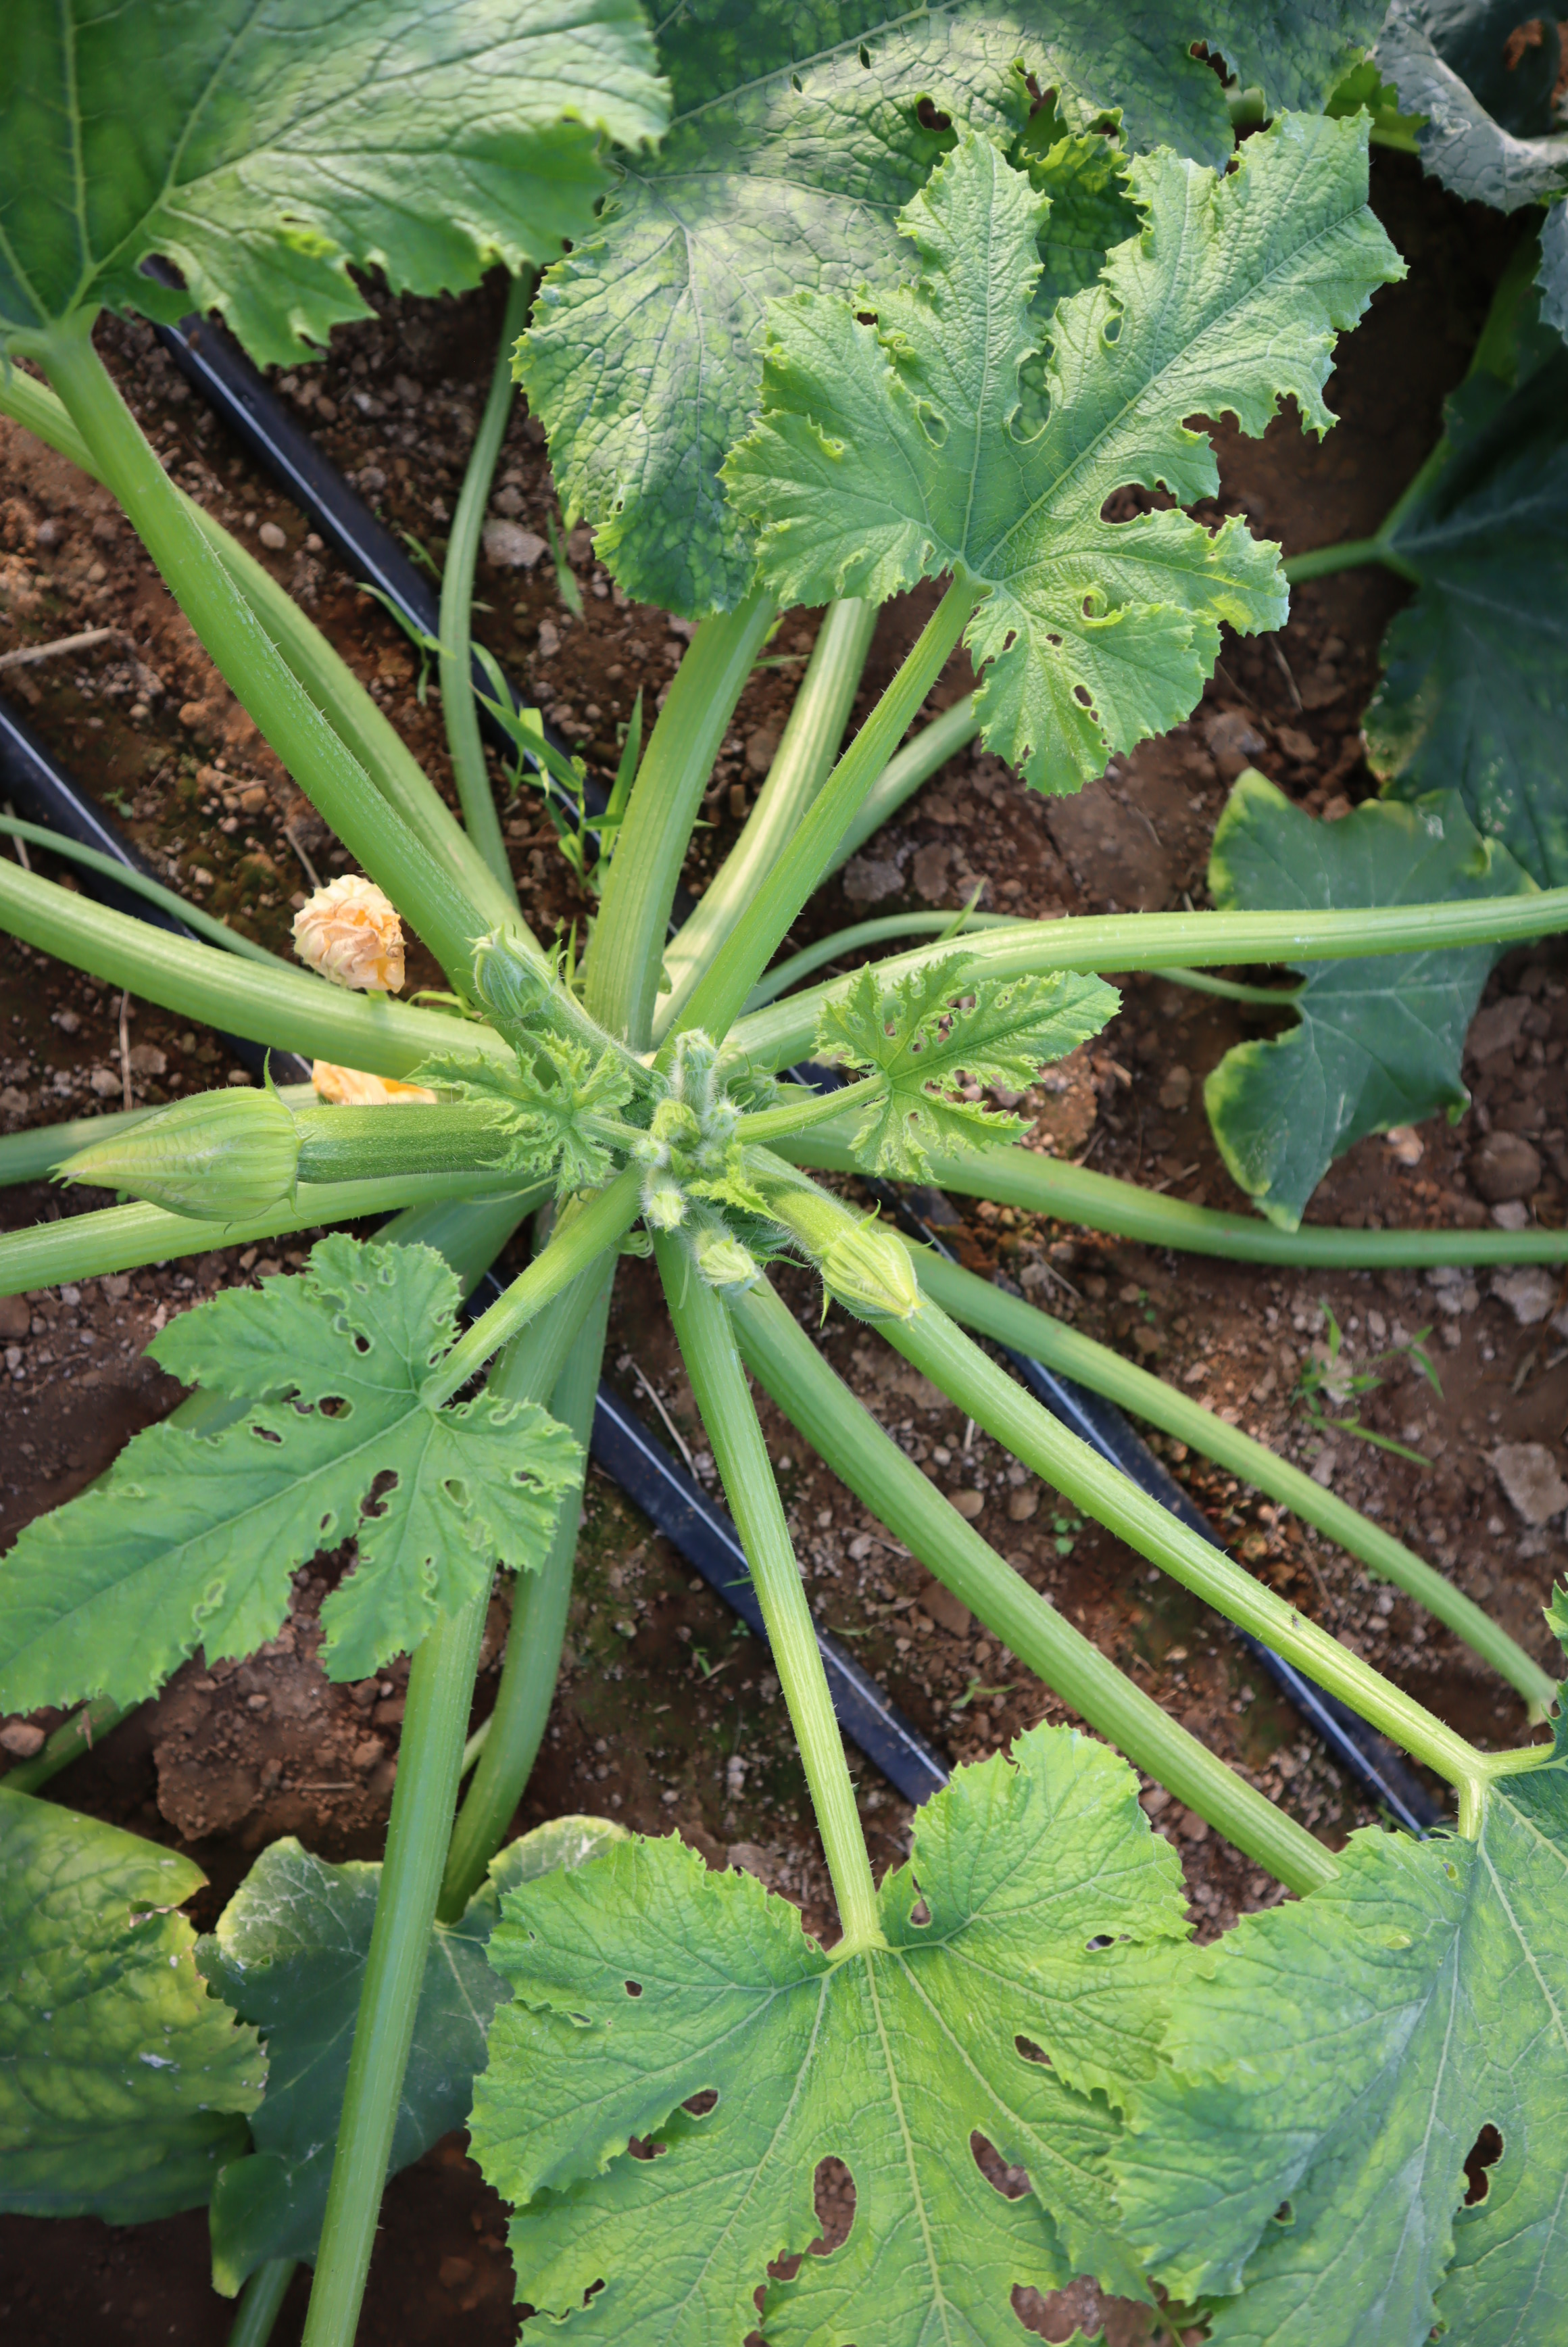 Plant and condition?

zucchini, virosis
